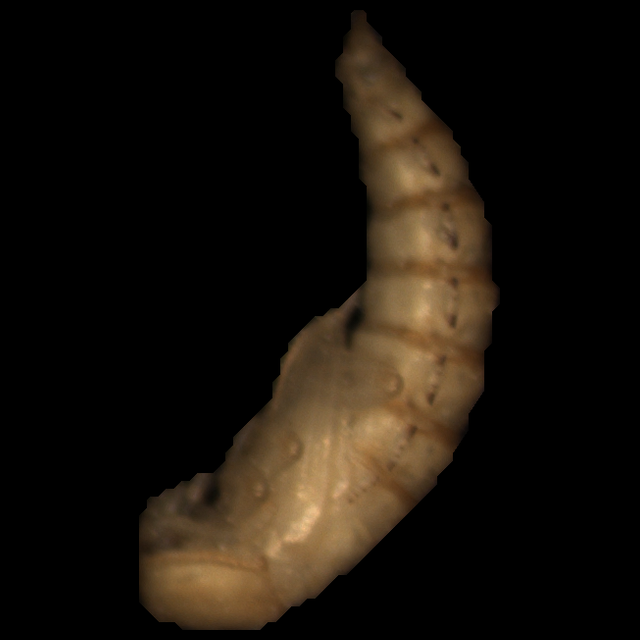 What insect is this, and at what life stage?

mealworm pupa
